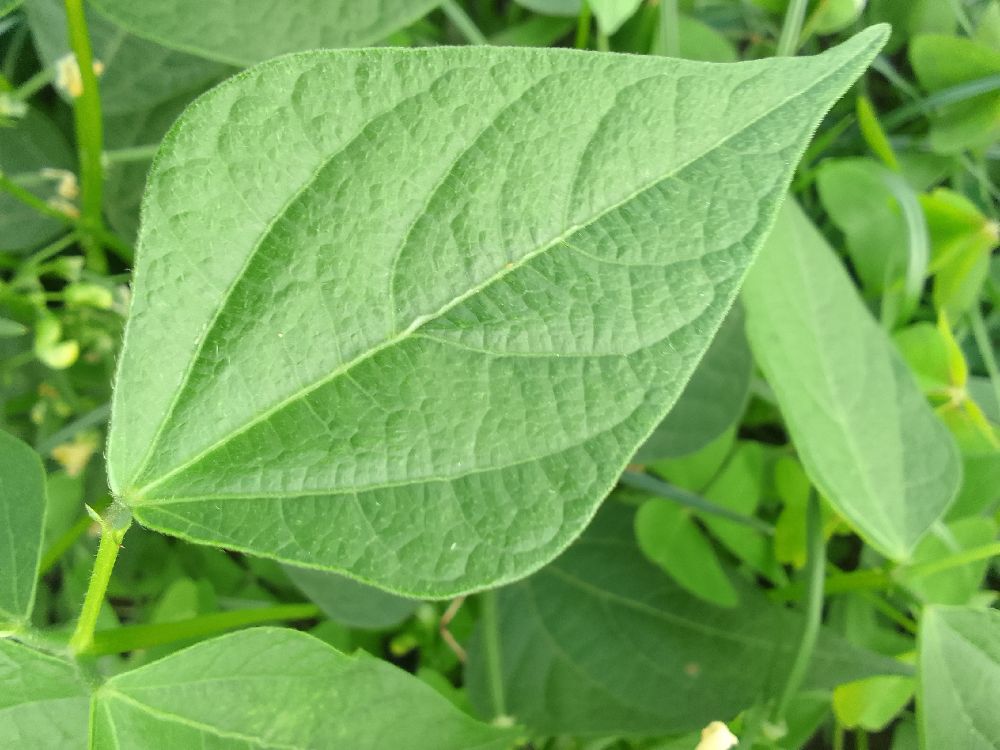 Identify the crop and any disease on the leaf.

common bean, healthy
